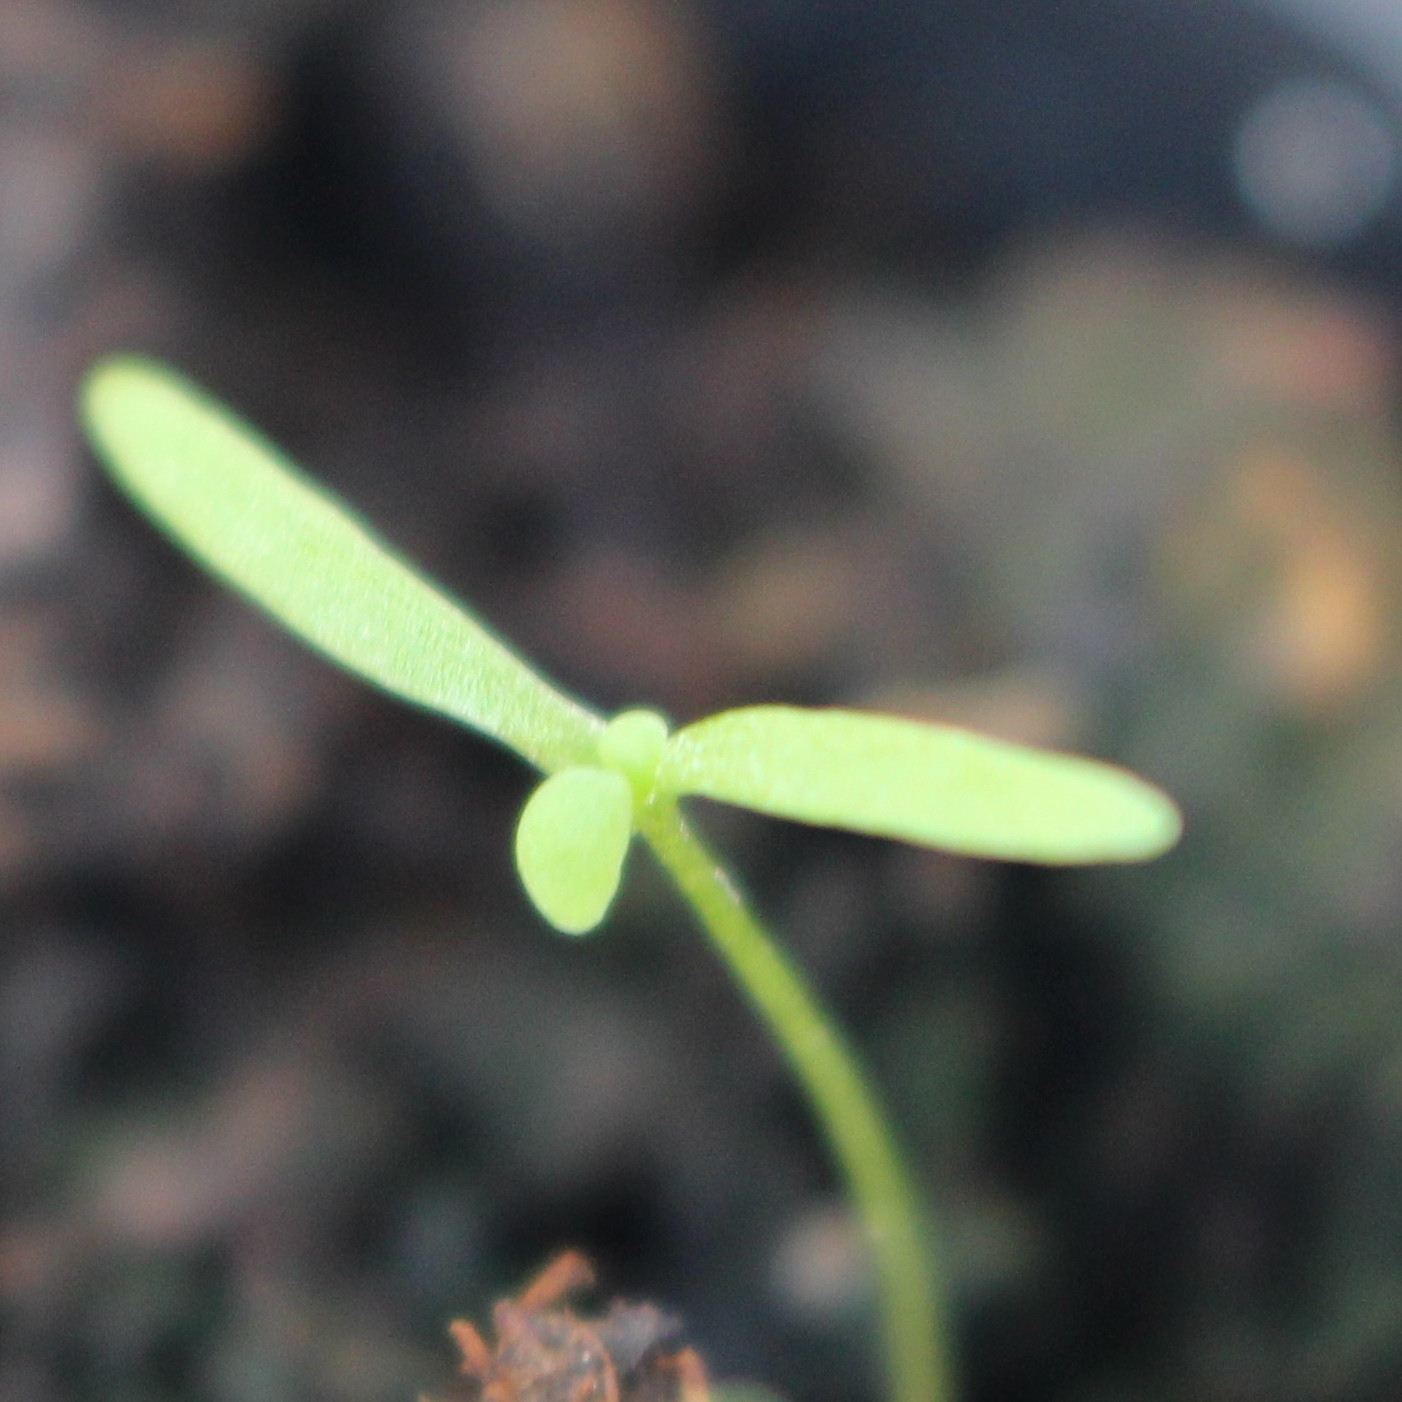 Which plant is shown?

Papaver rhoeas
